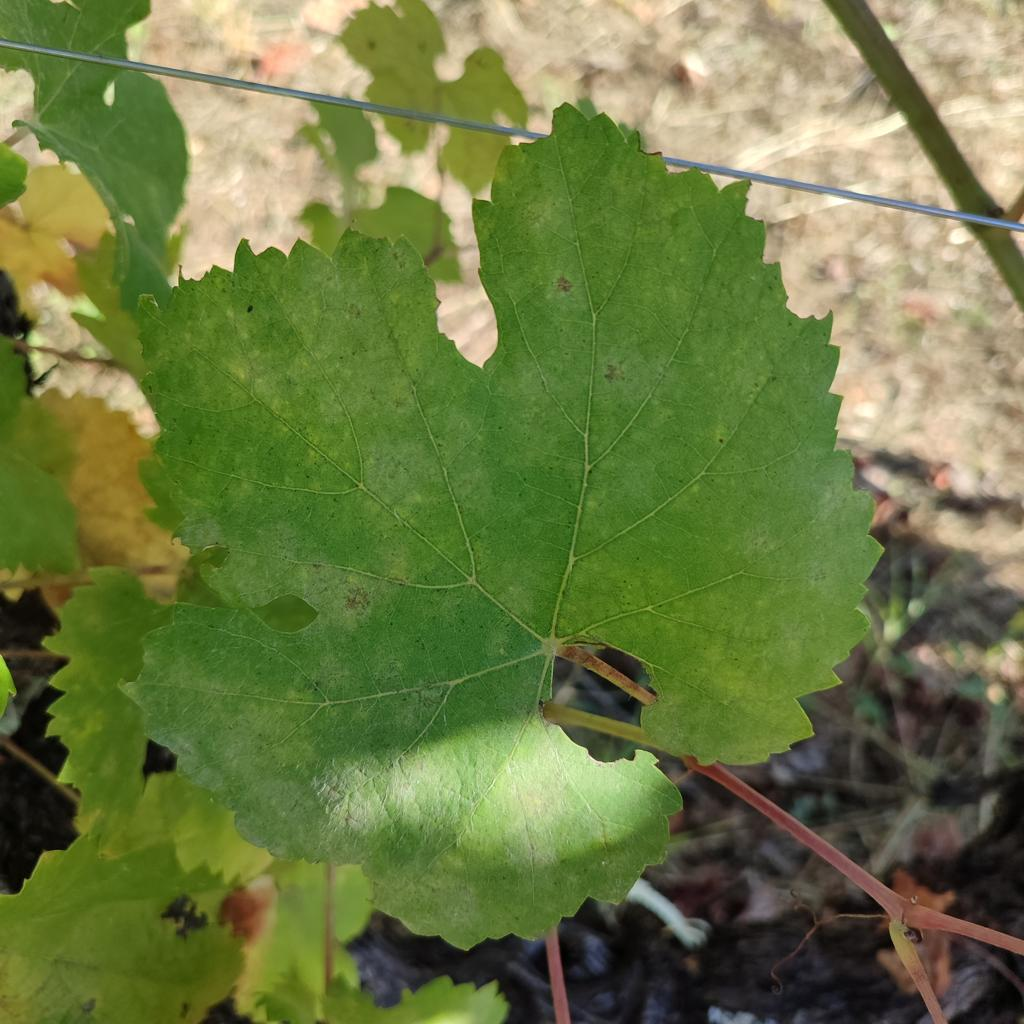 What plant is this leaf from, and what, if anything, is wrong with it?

grapevine, powdery mildew
